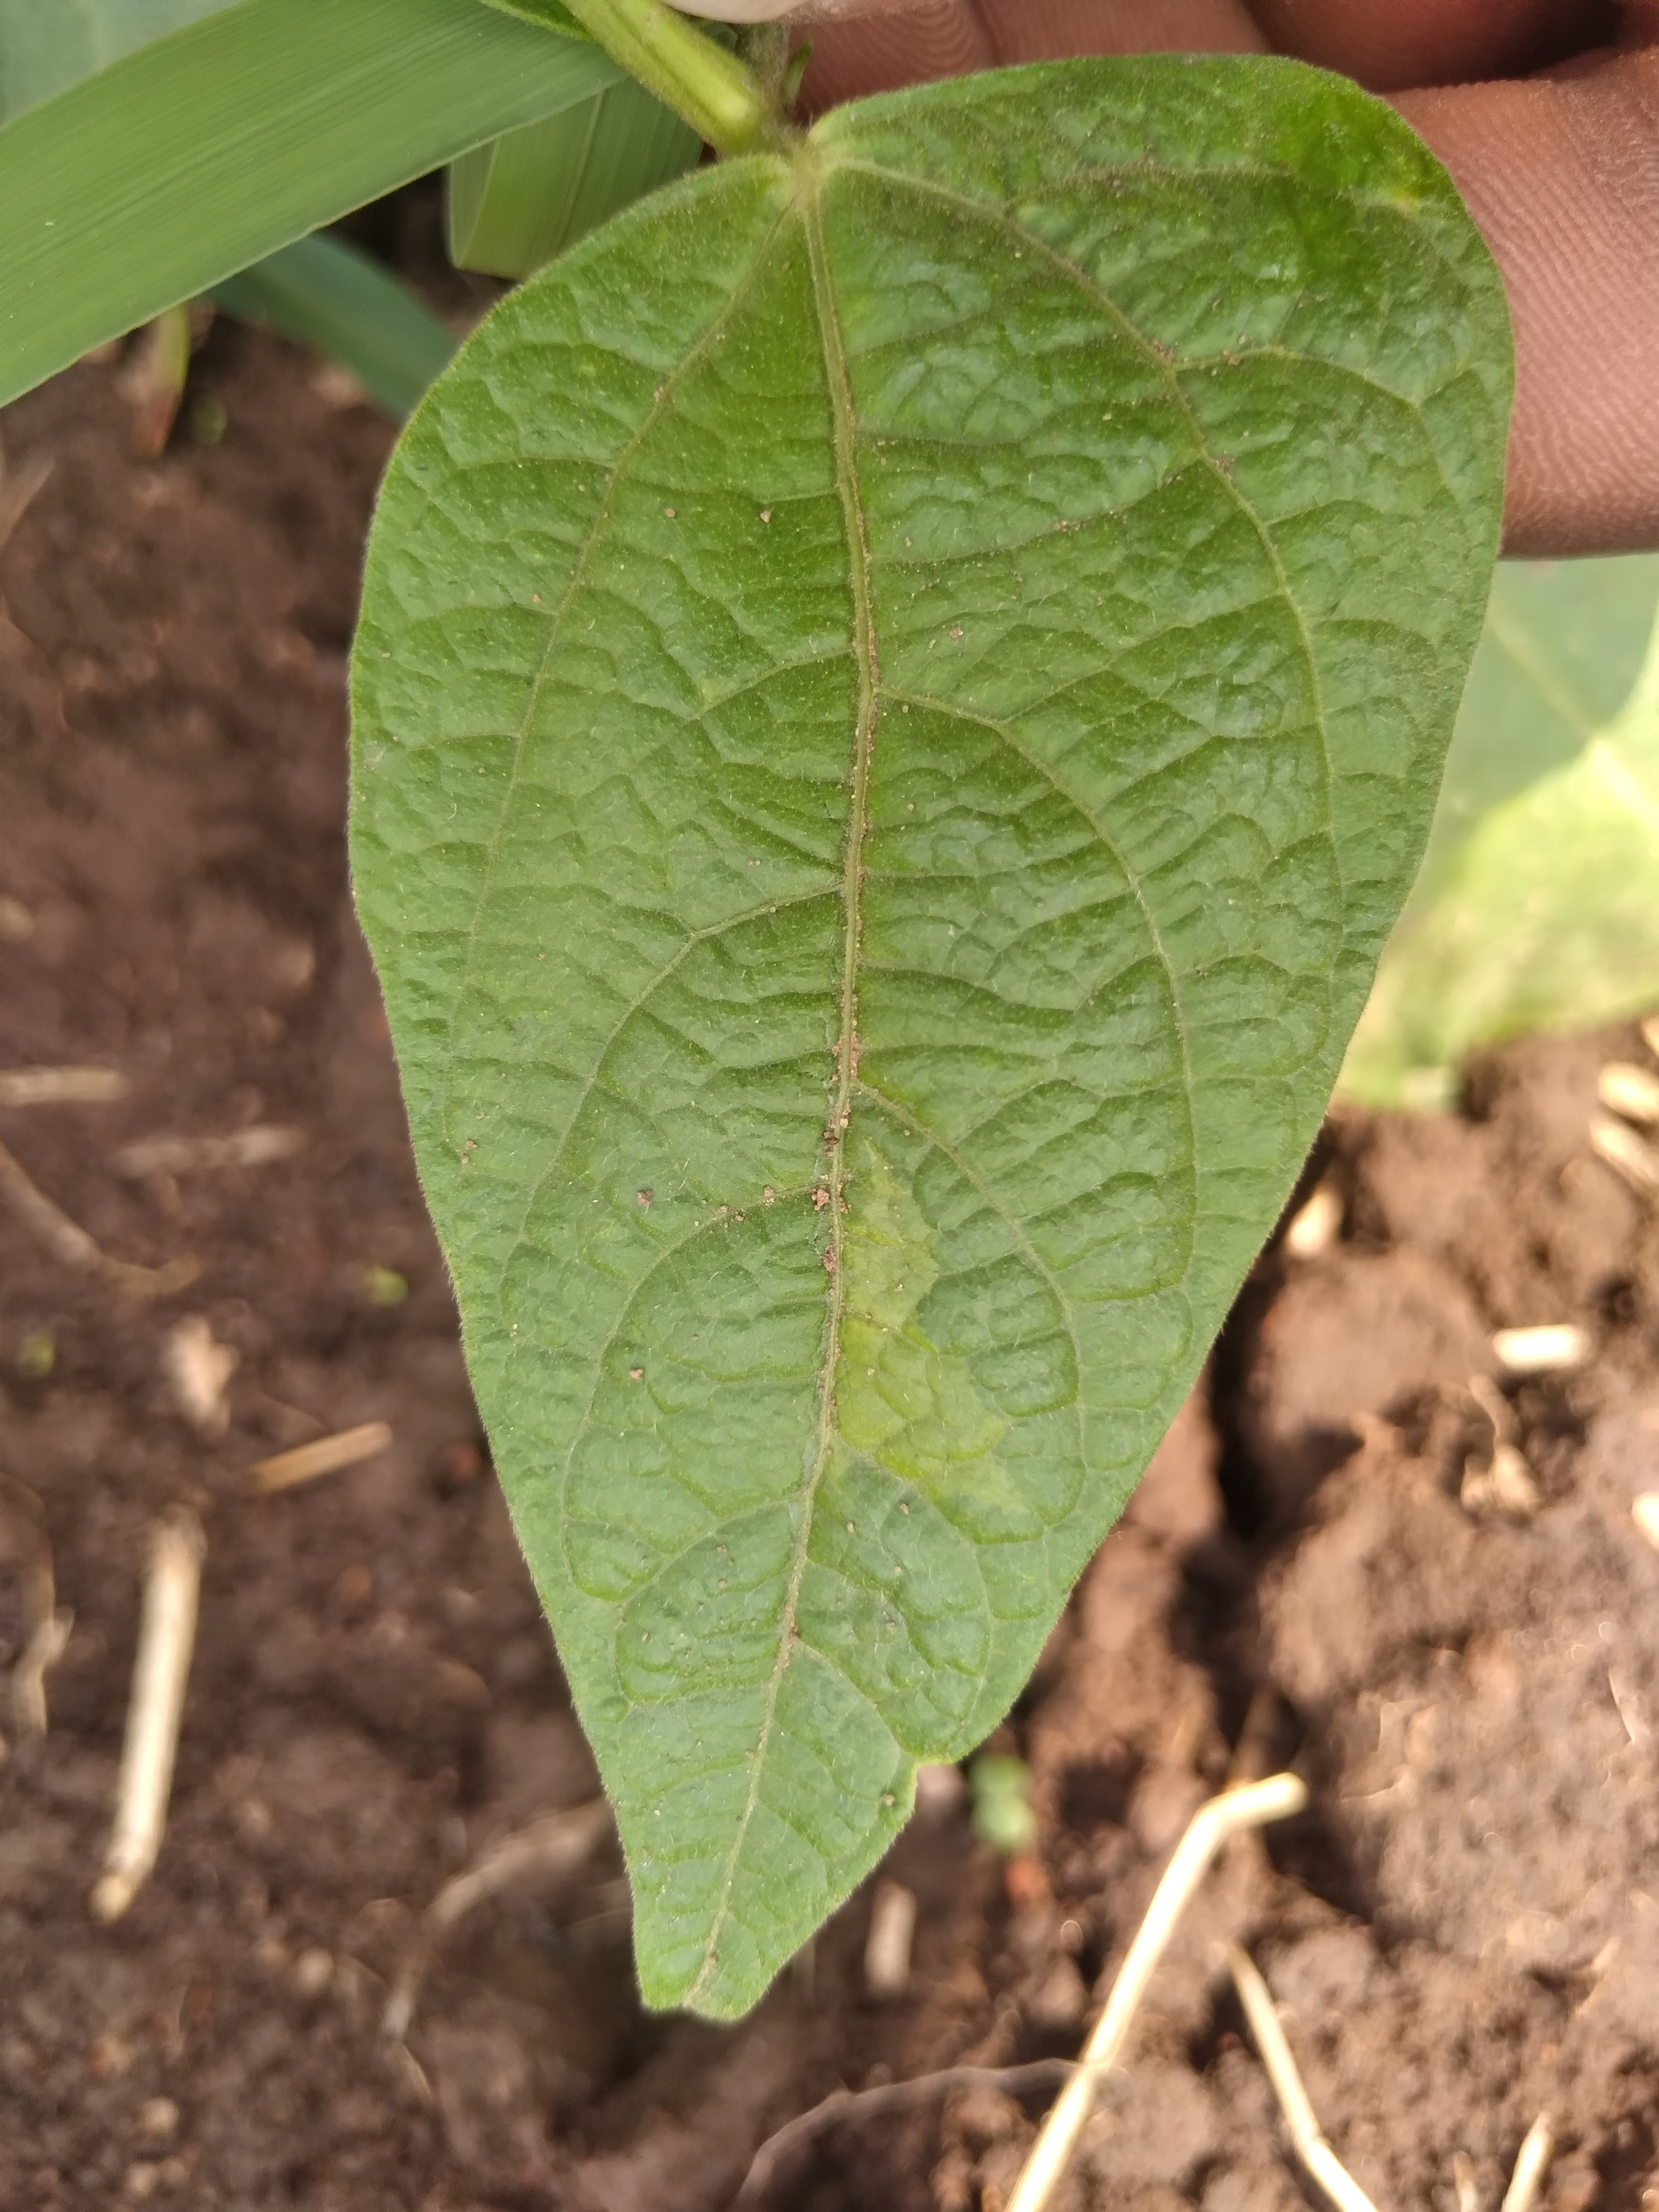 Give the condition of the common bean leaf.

healthy
